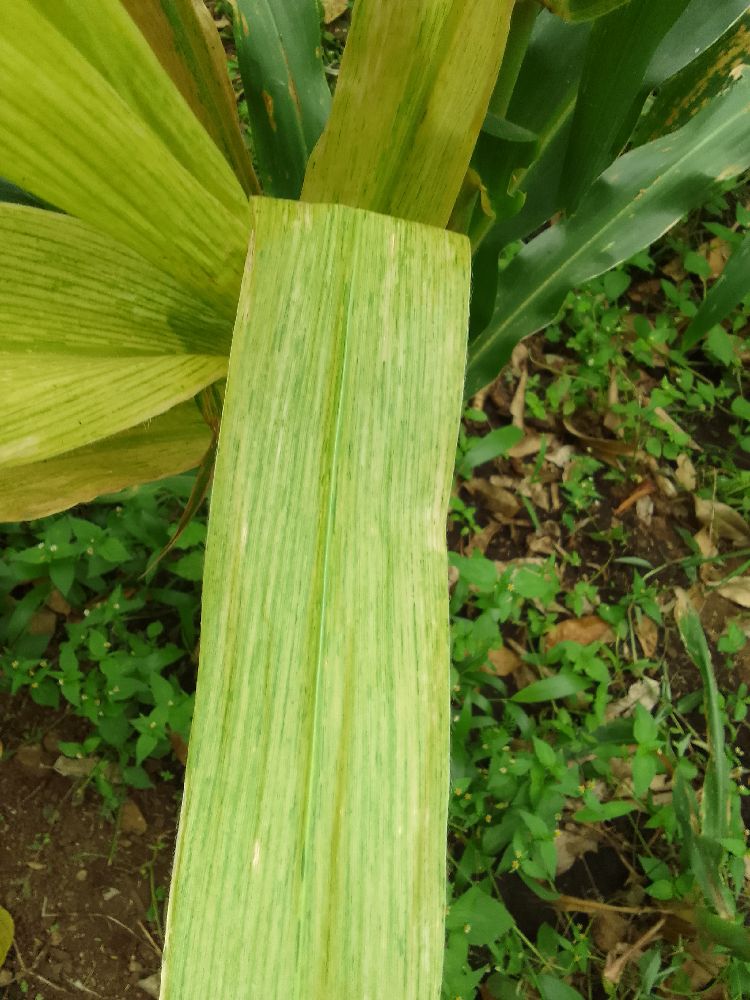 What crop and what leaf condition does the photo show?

maize, maize lethal necrosis
